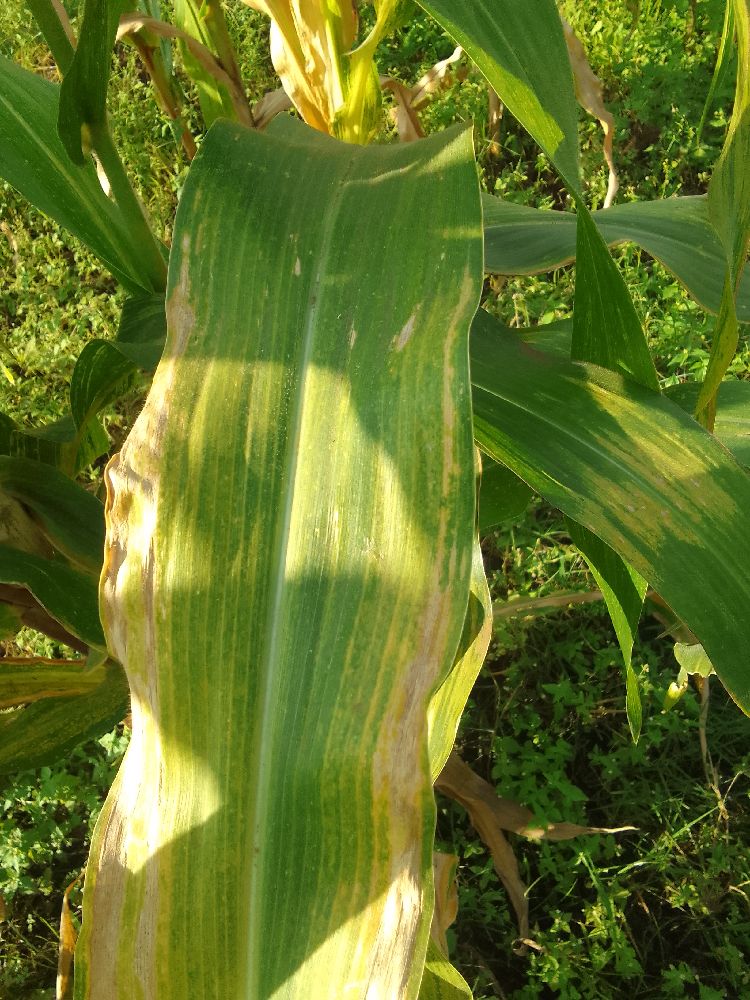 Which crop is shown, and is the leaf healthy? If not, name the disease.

maize, maize lethal necrosis
